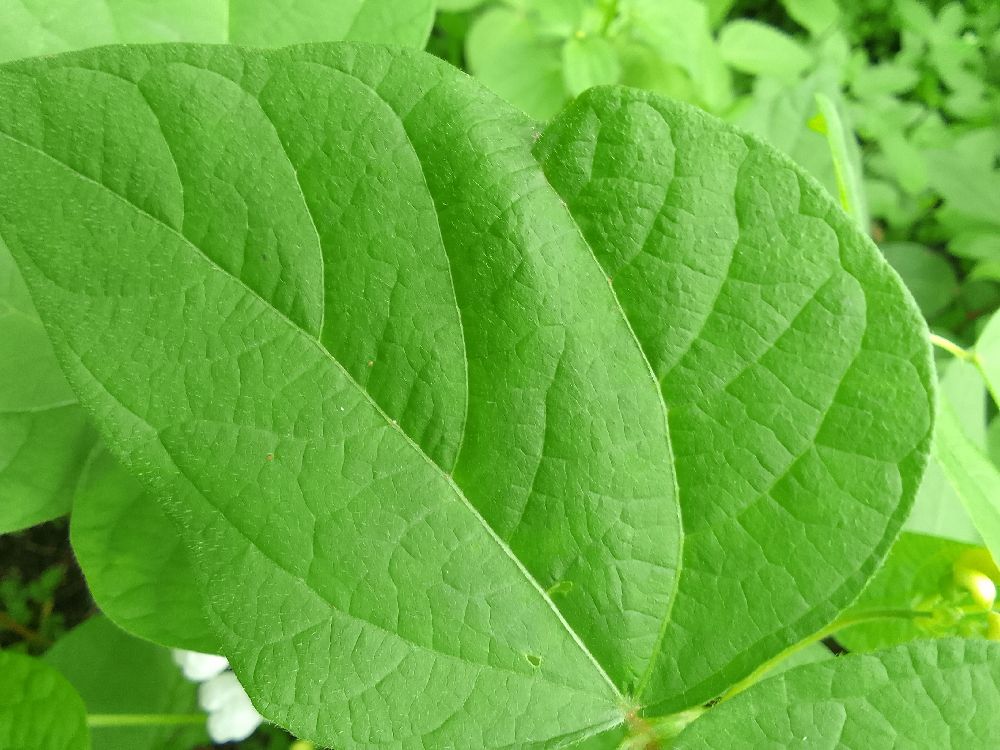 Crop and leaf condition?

common bean, healthy
